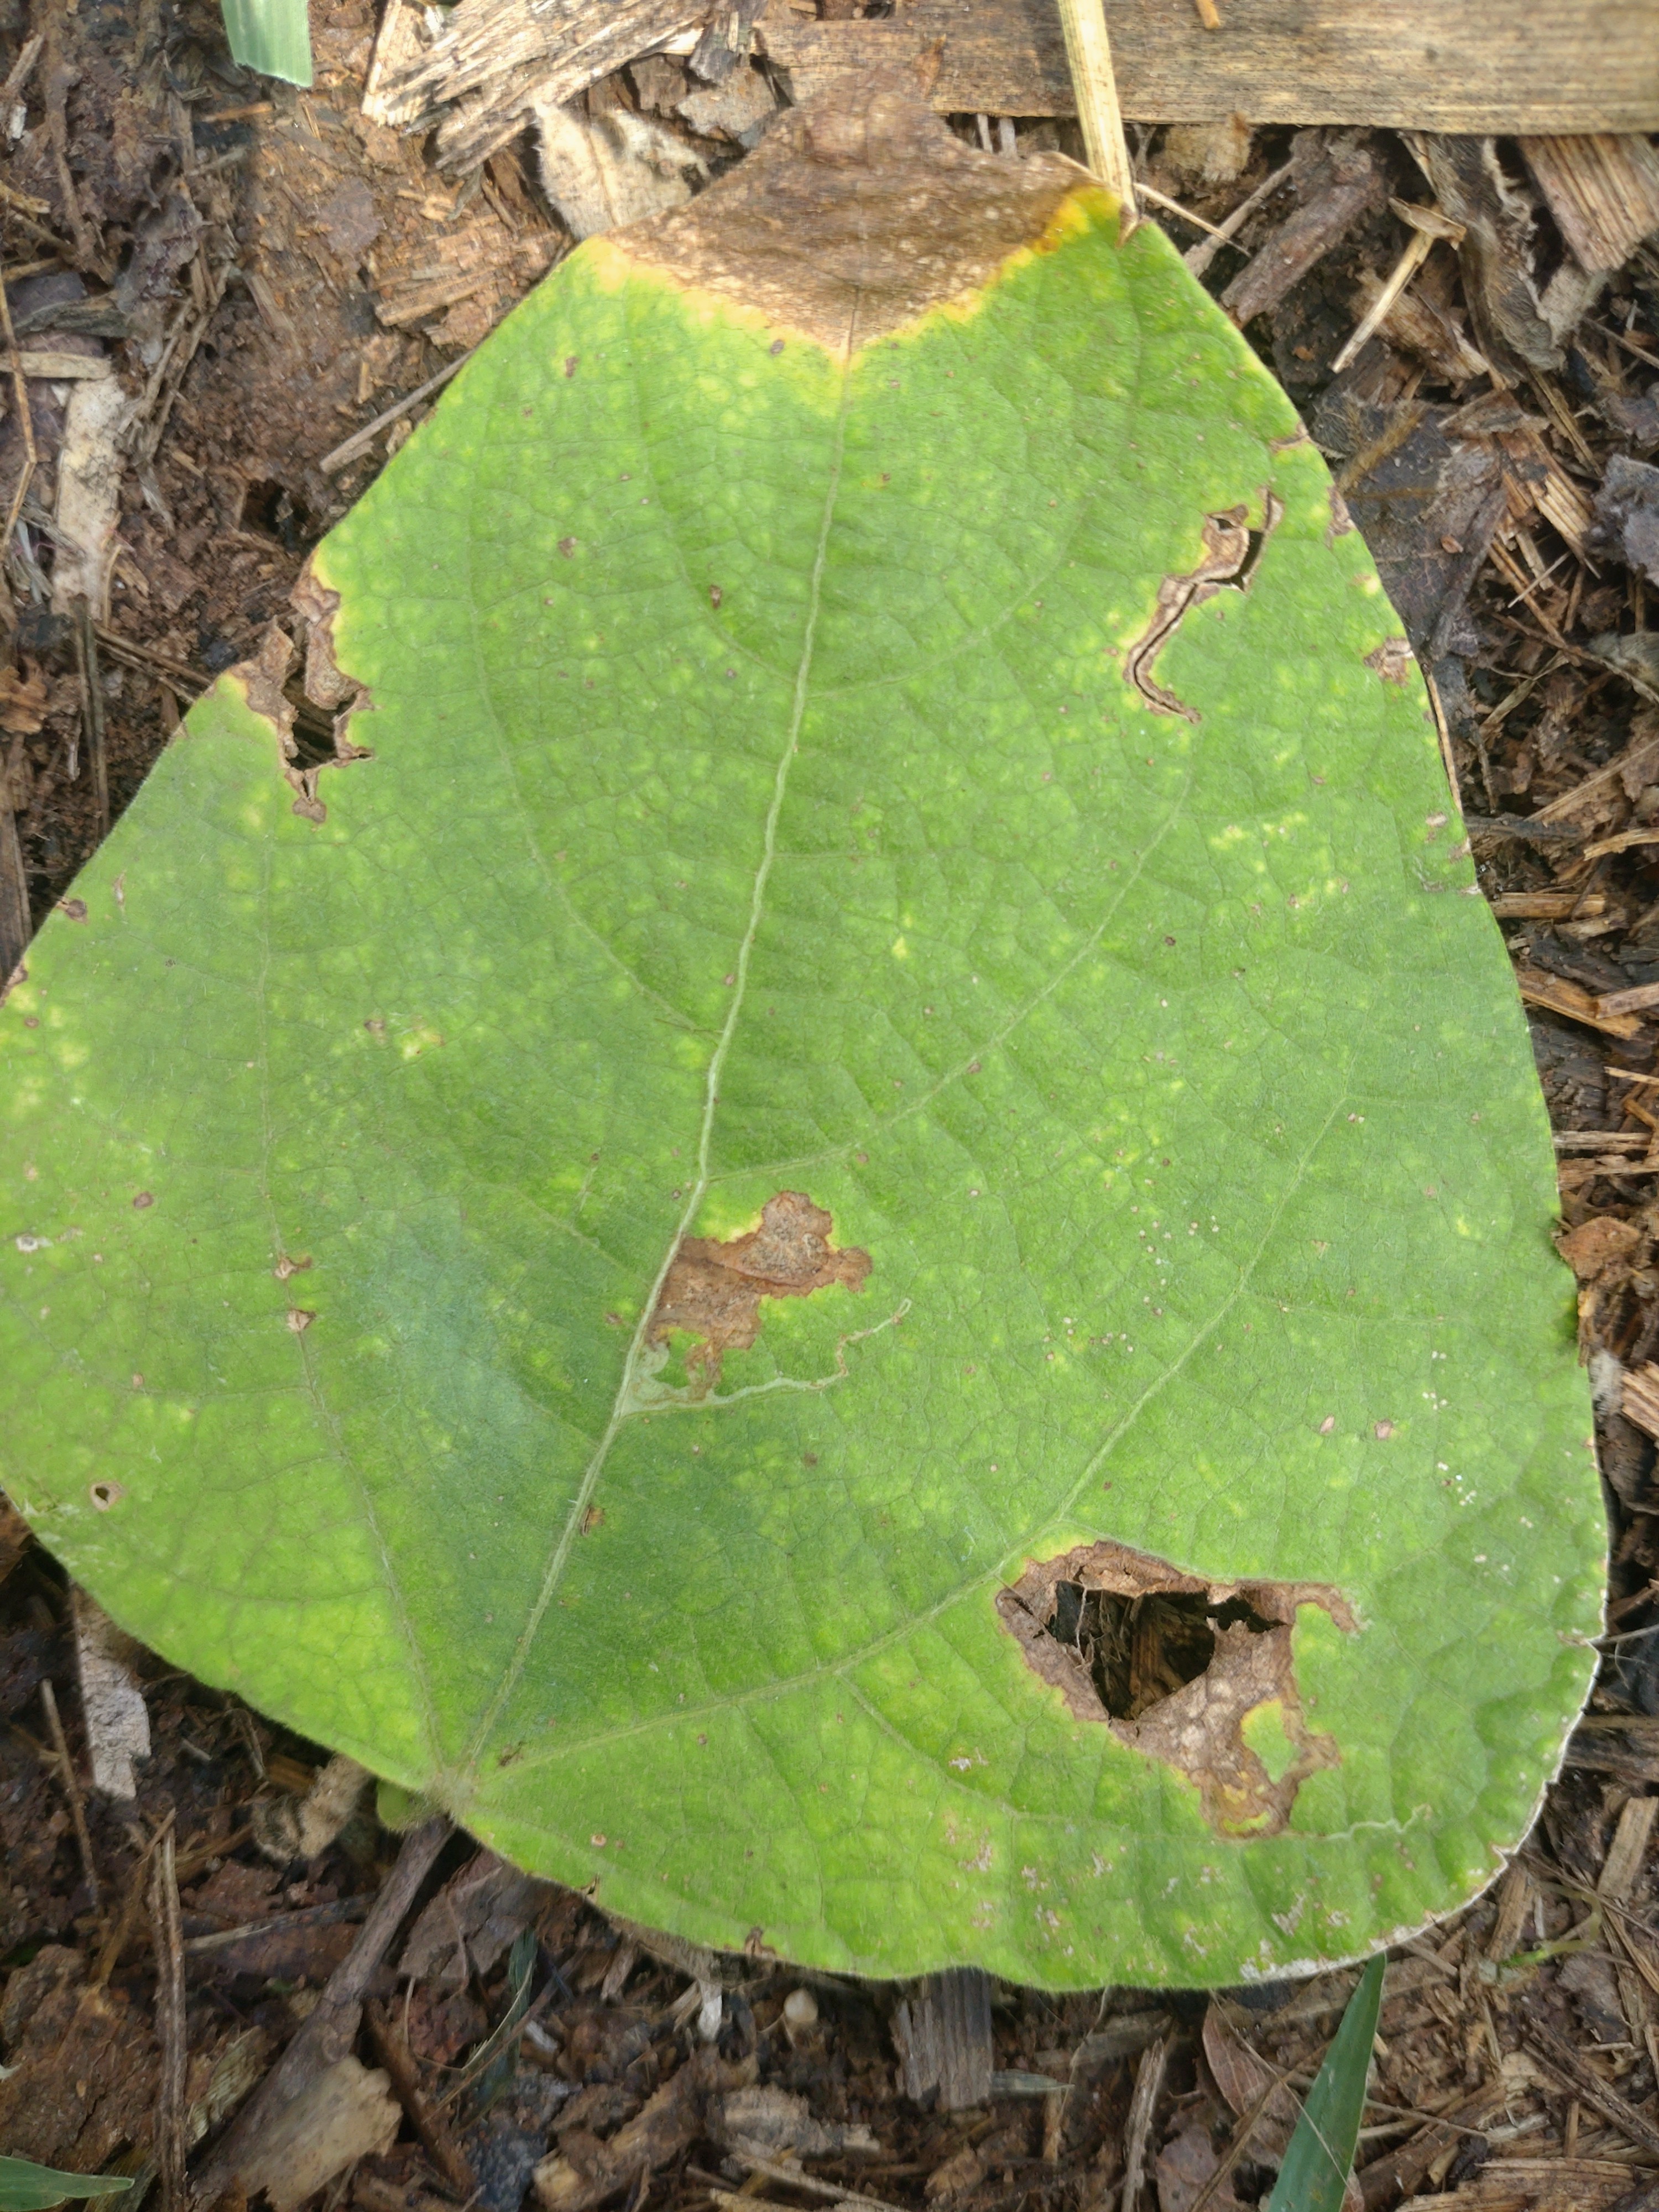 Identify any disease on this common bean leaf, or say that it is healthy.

rust
